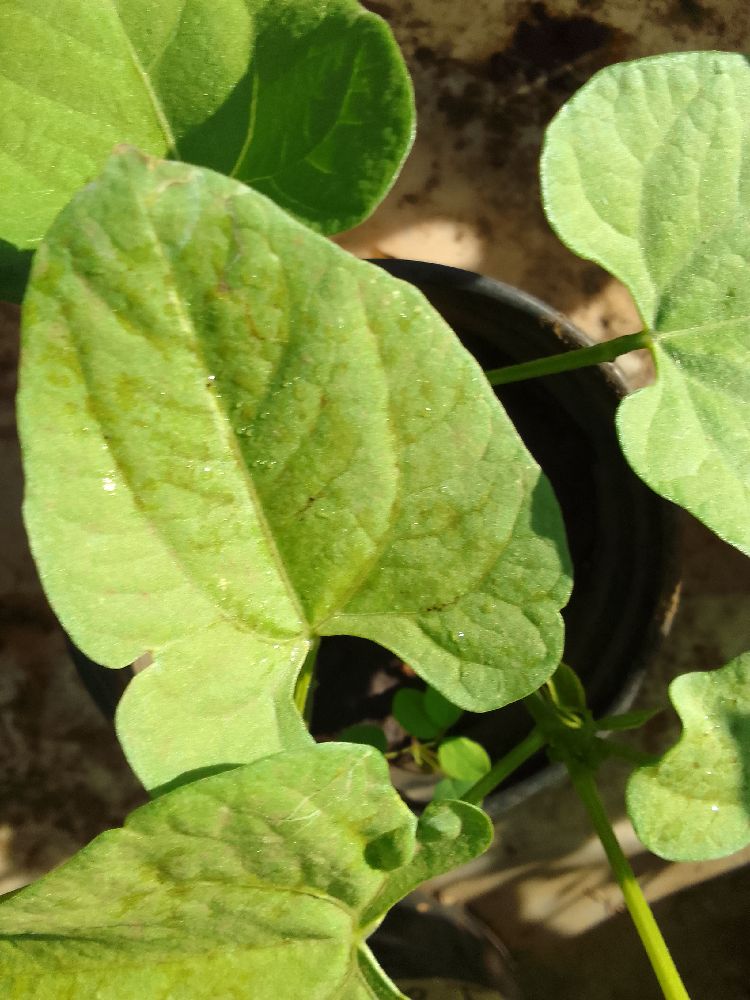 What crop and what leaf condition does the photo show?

common bean, healthy
